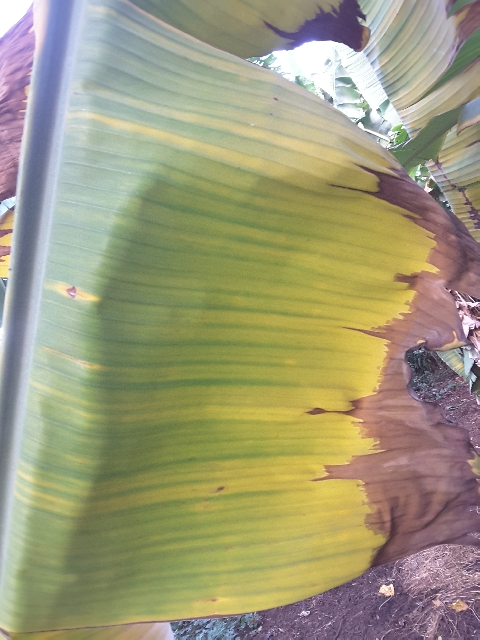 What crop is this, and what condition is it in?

banana, fusarium wilt race 1
